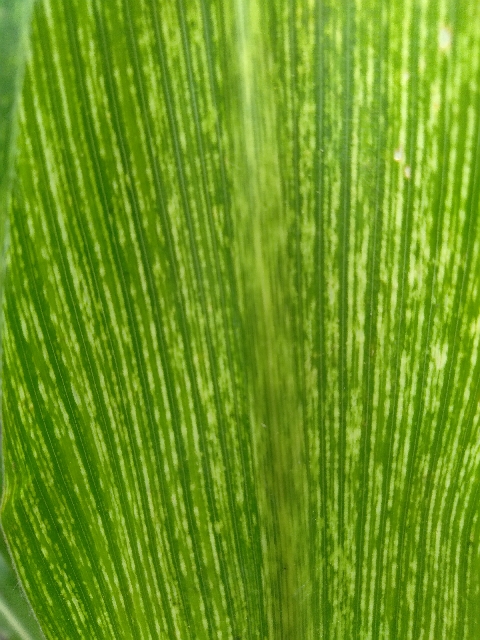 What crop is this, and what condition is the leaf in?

maize, maize streak virus
